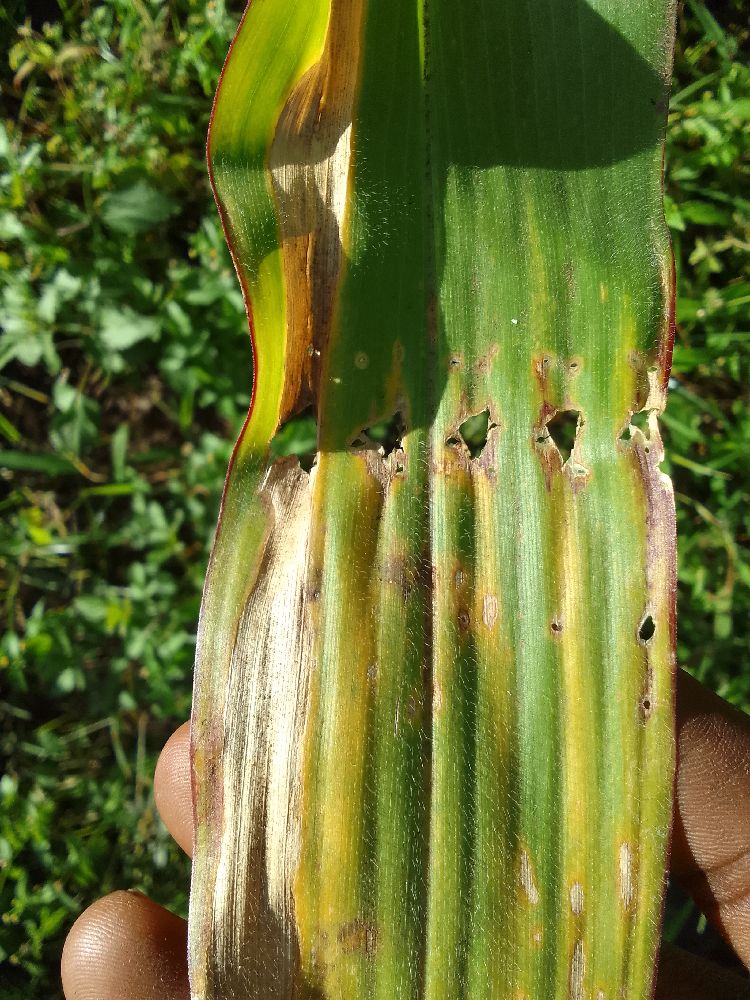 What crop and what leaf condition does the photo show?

maize, maize lethal necrosis
